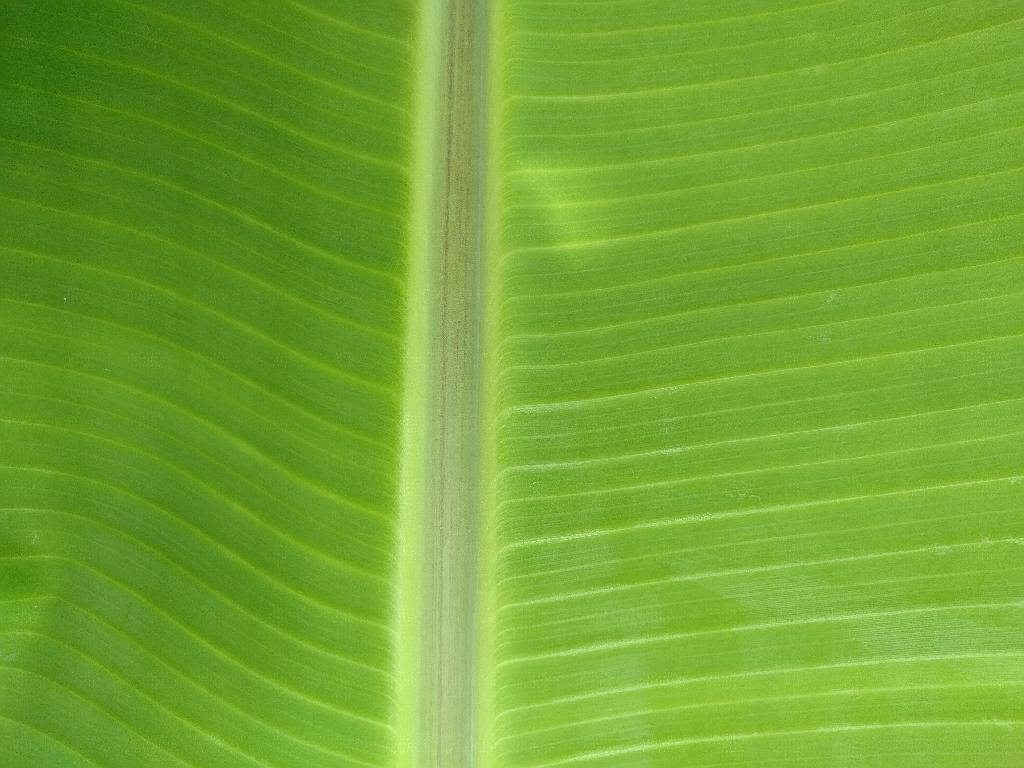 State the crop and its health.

banana, healthy
